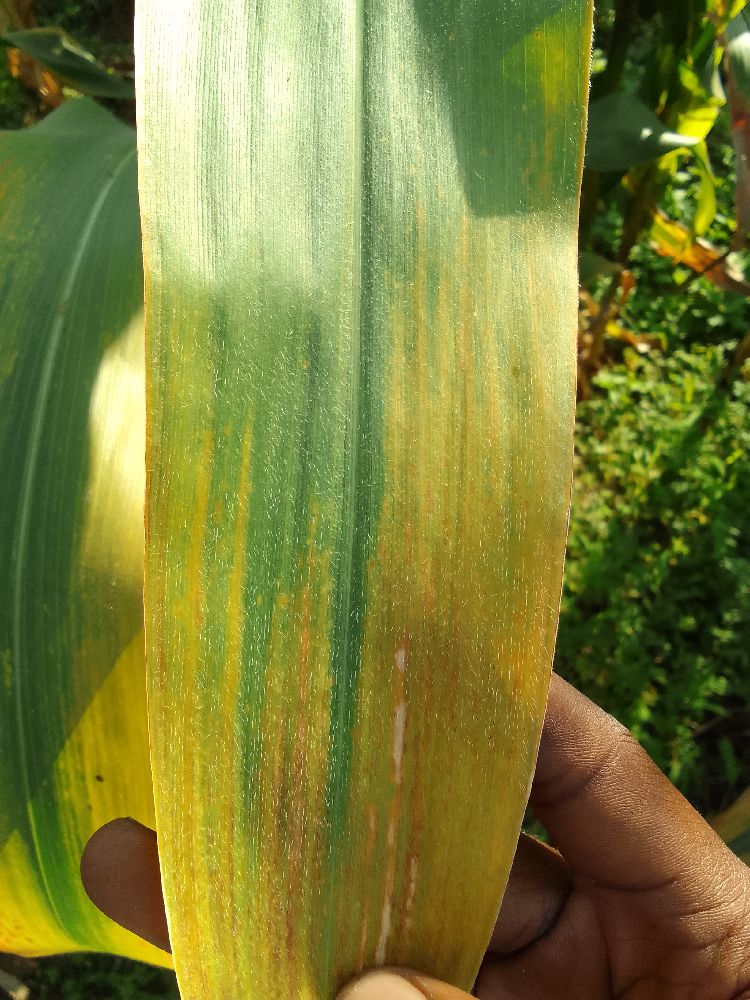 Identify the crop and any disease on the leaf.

maize, maize lethal necrosis
